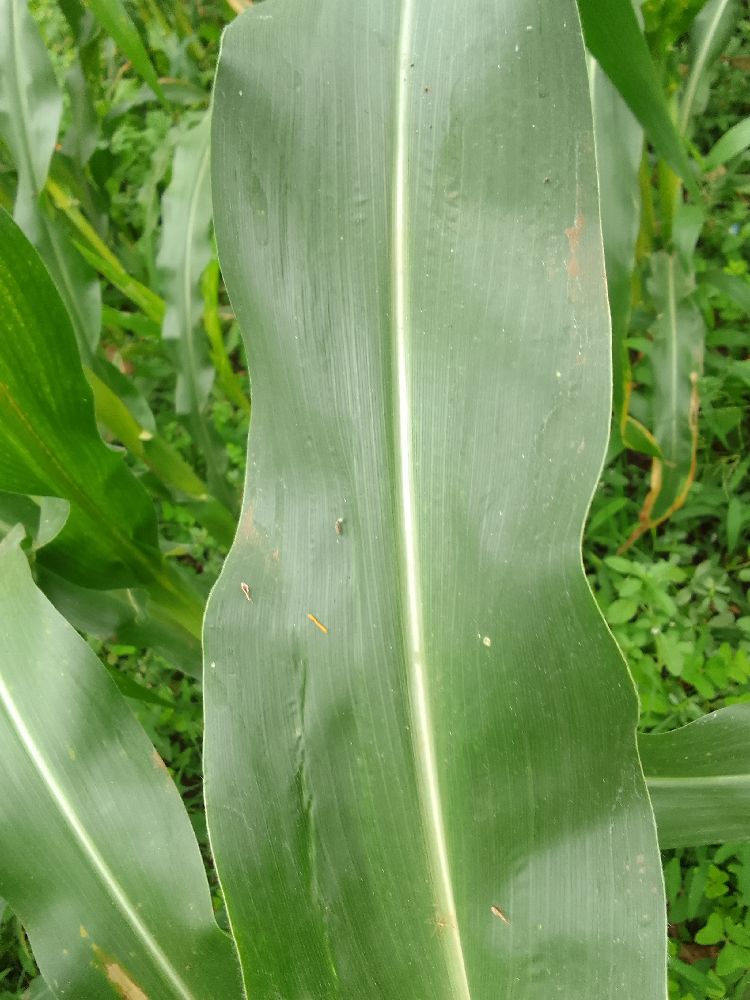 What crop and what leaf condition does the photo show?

maize, healthy
